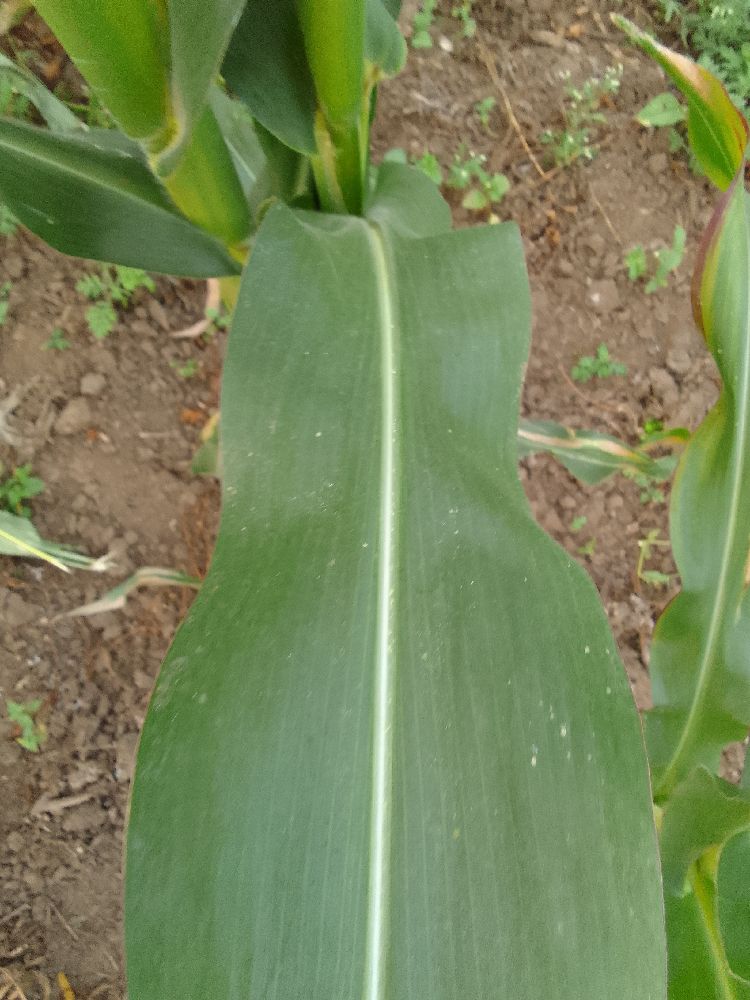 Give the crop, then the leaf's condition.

maize, healthy
